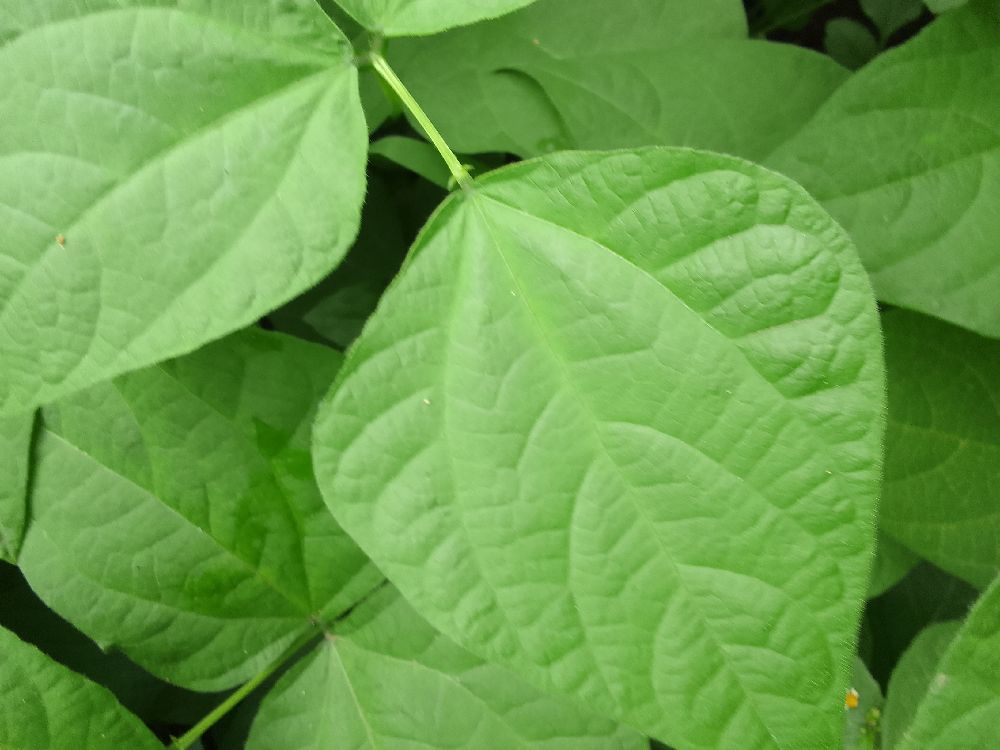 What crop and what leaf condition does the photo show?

common bean, healthy
